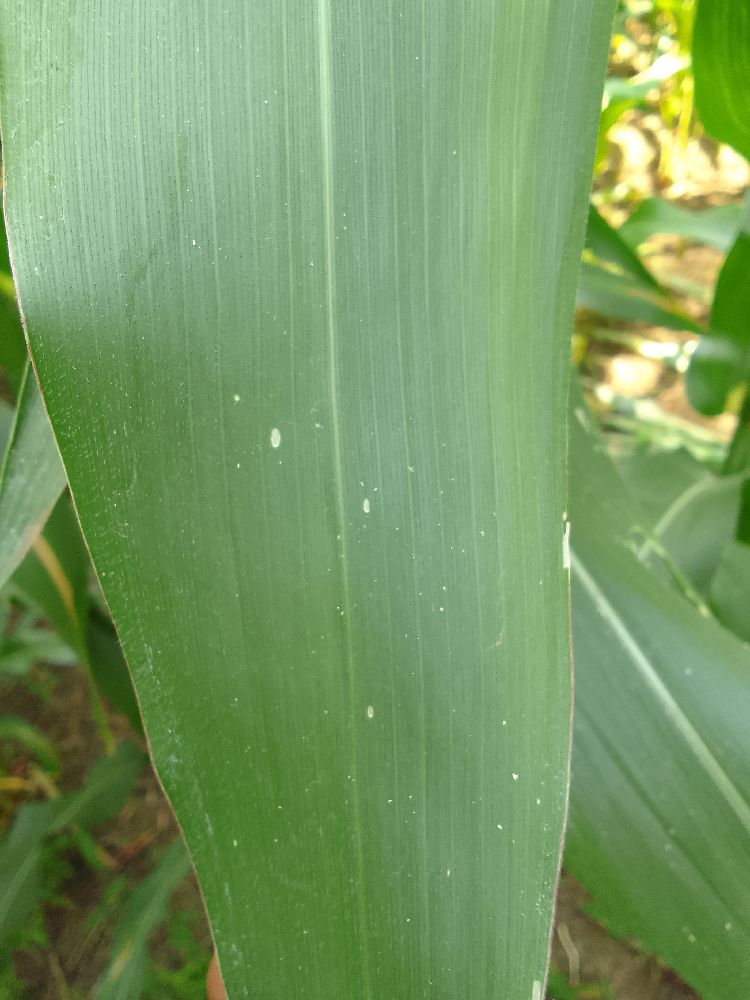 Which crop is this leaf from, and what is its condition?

maize, healthy
